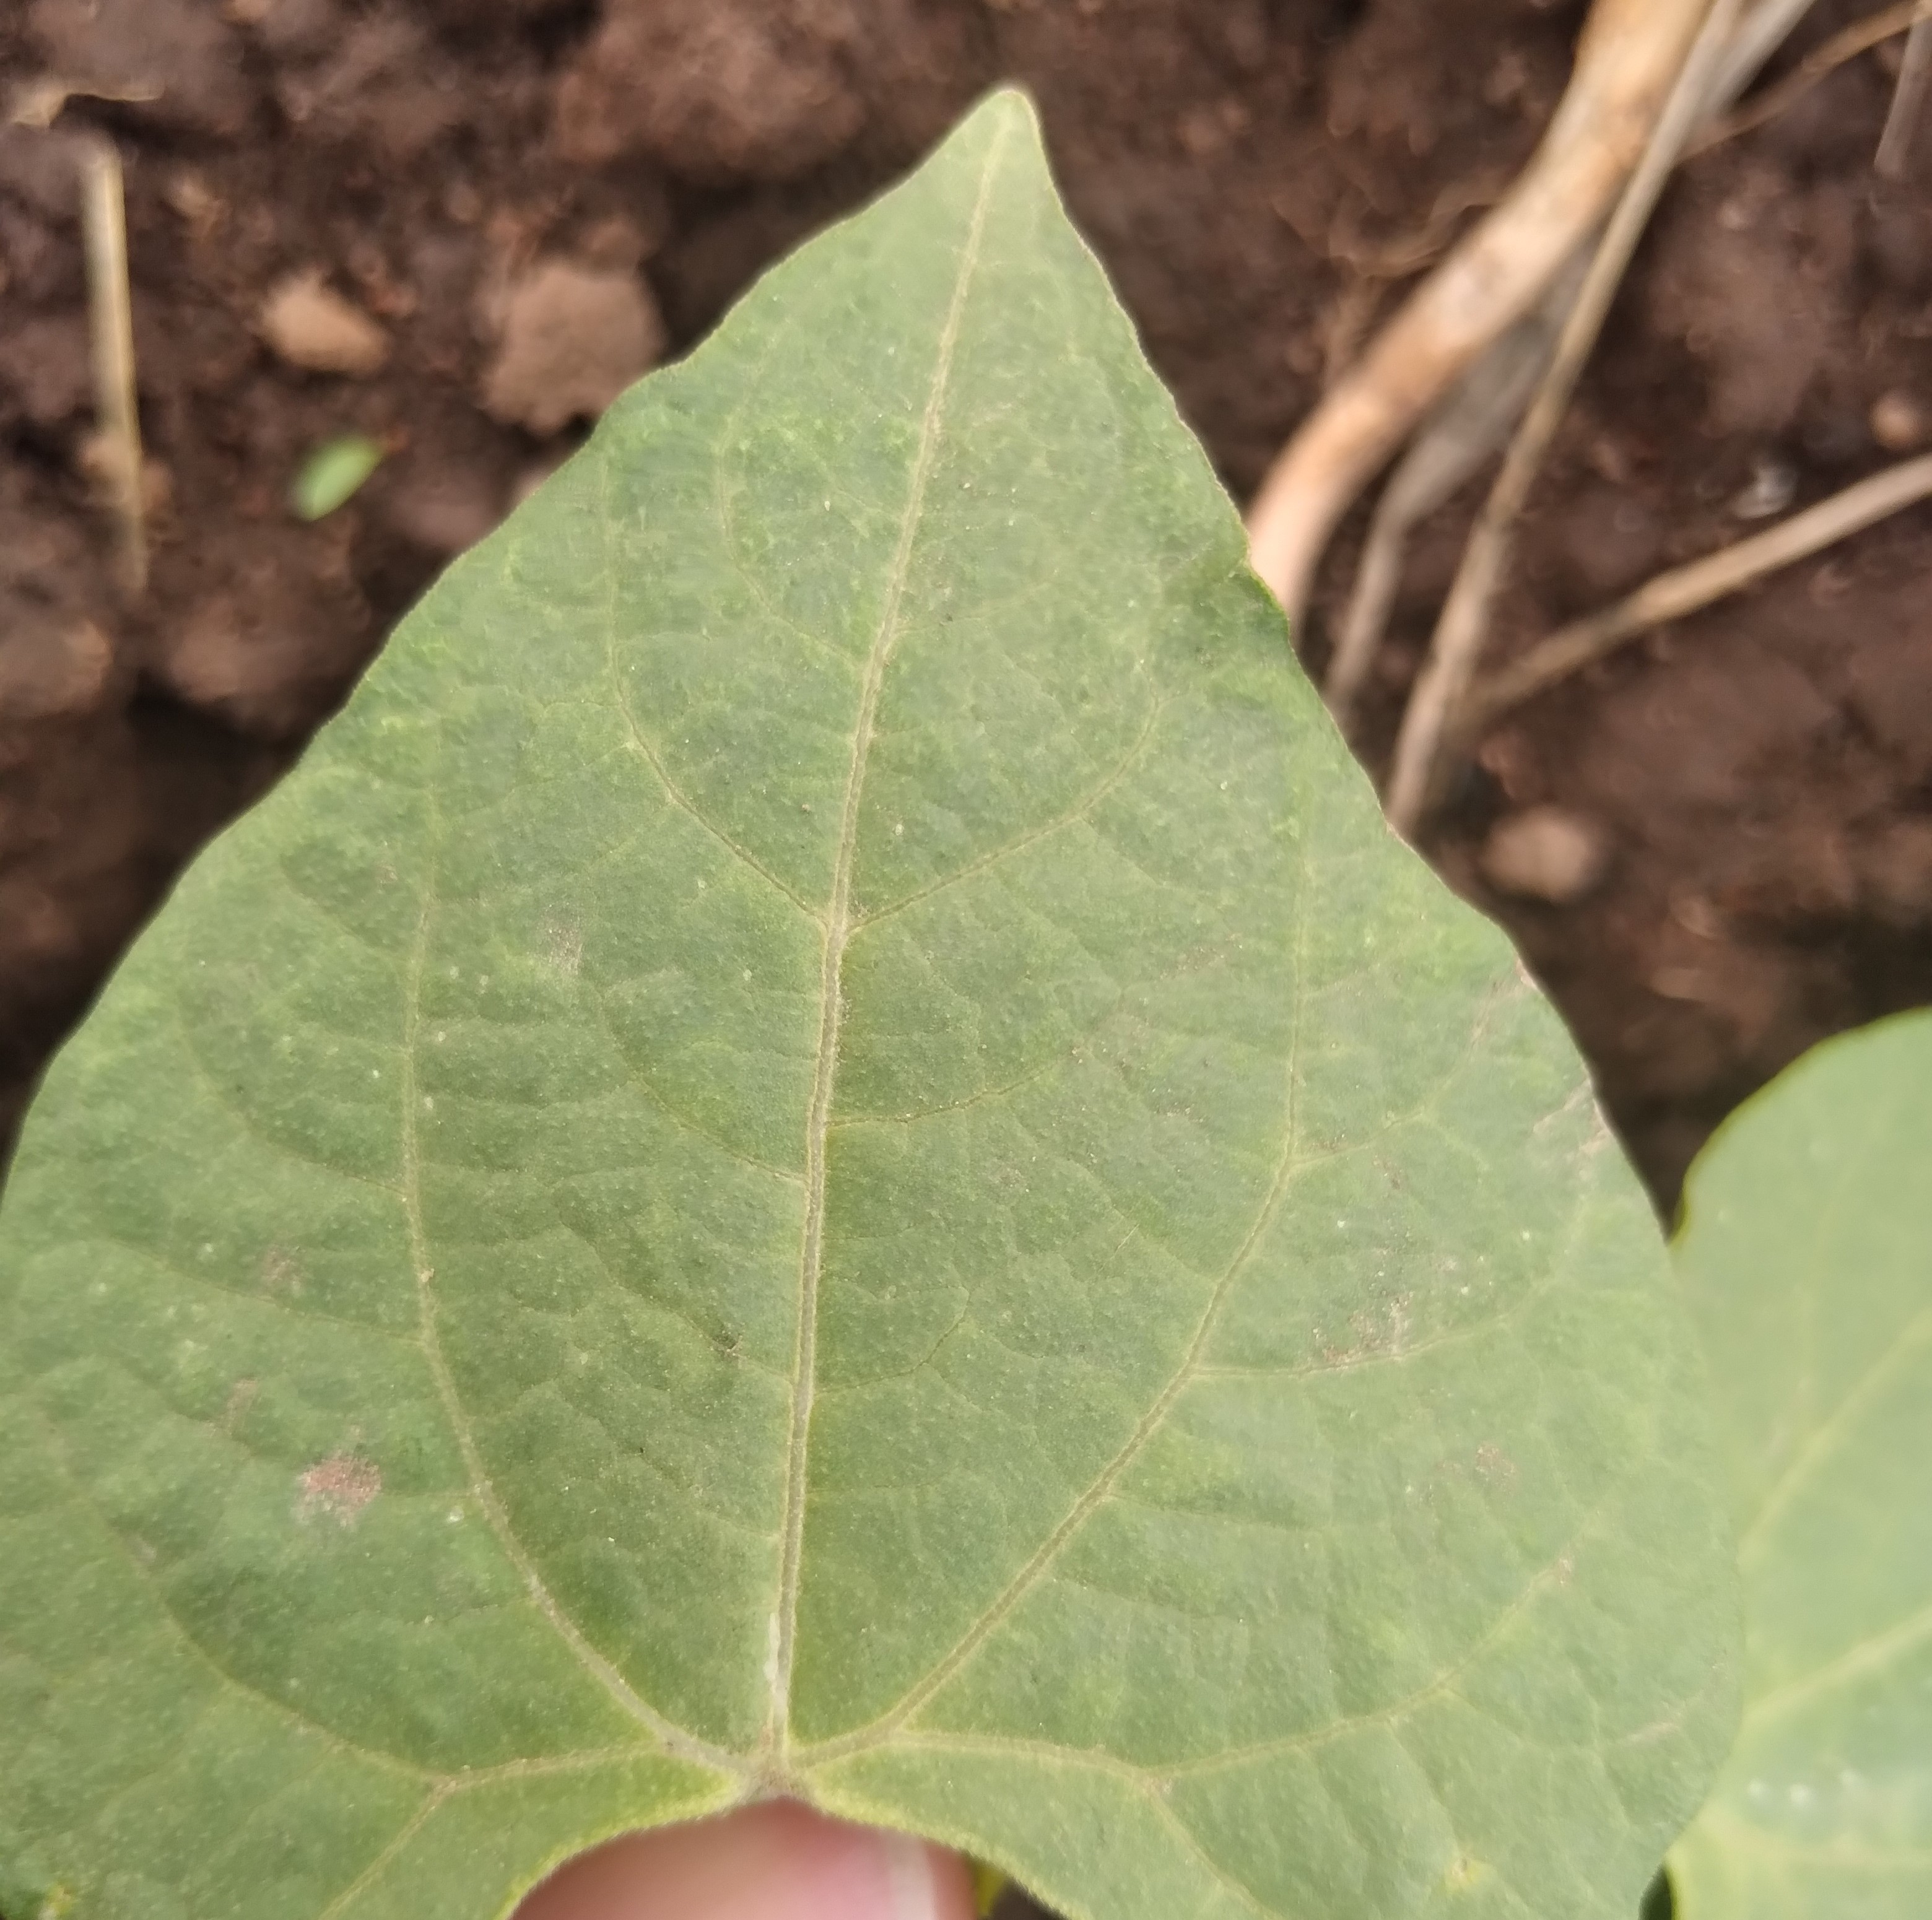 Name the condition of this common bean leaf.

healthy
